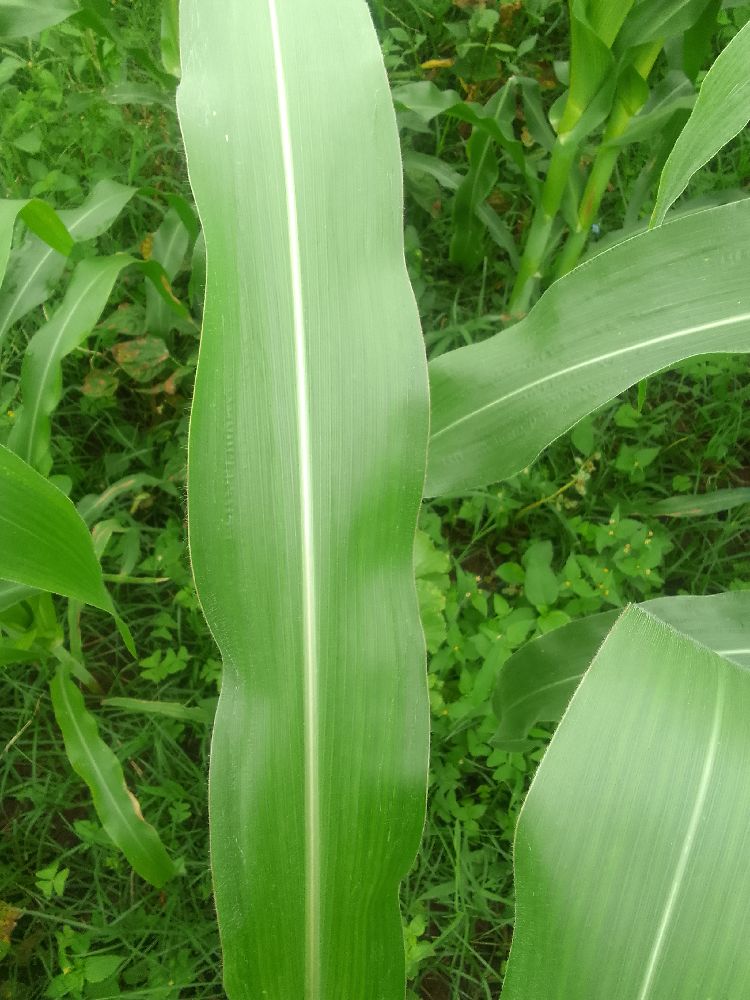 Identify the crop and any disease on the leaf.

maize, healthy
